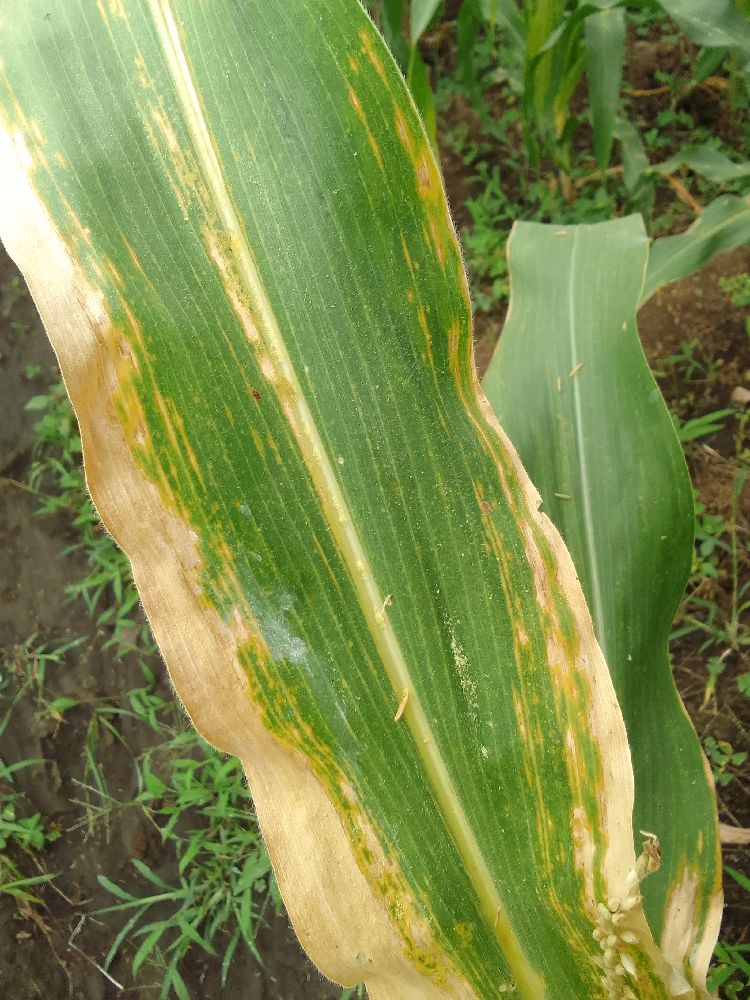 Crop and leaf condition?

maize, maize lethal necrosis
